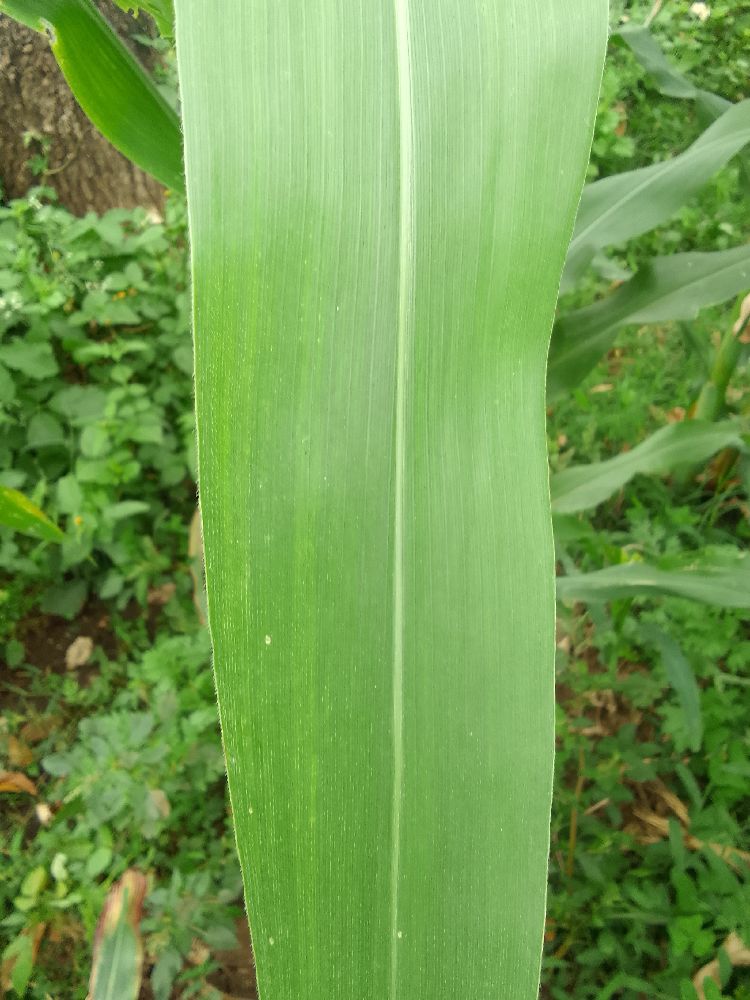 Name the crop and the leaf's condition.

maize, healthy
